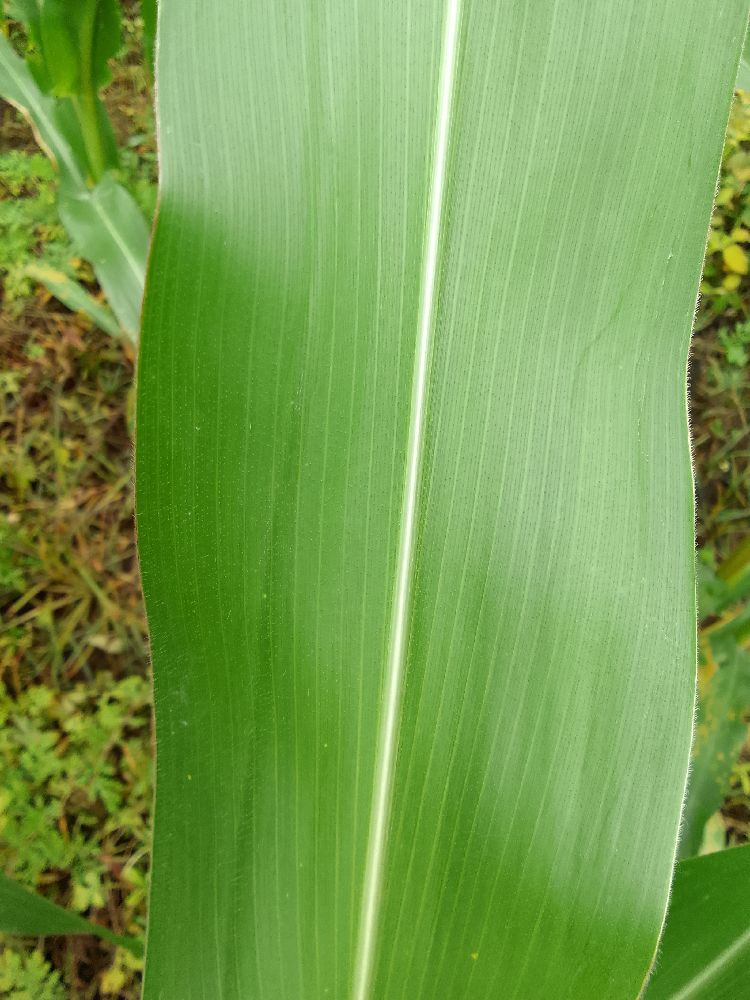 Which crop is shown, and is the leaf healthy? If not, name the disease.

maize, healthy
